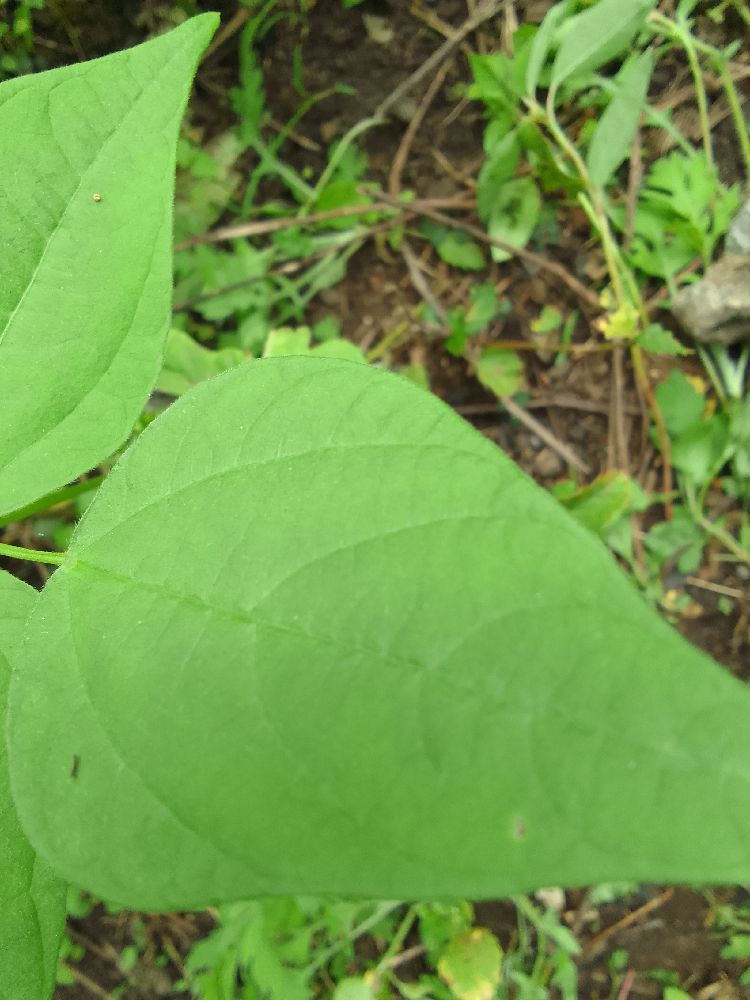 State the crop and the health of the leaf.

common bean, healthy
